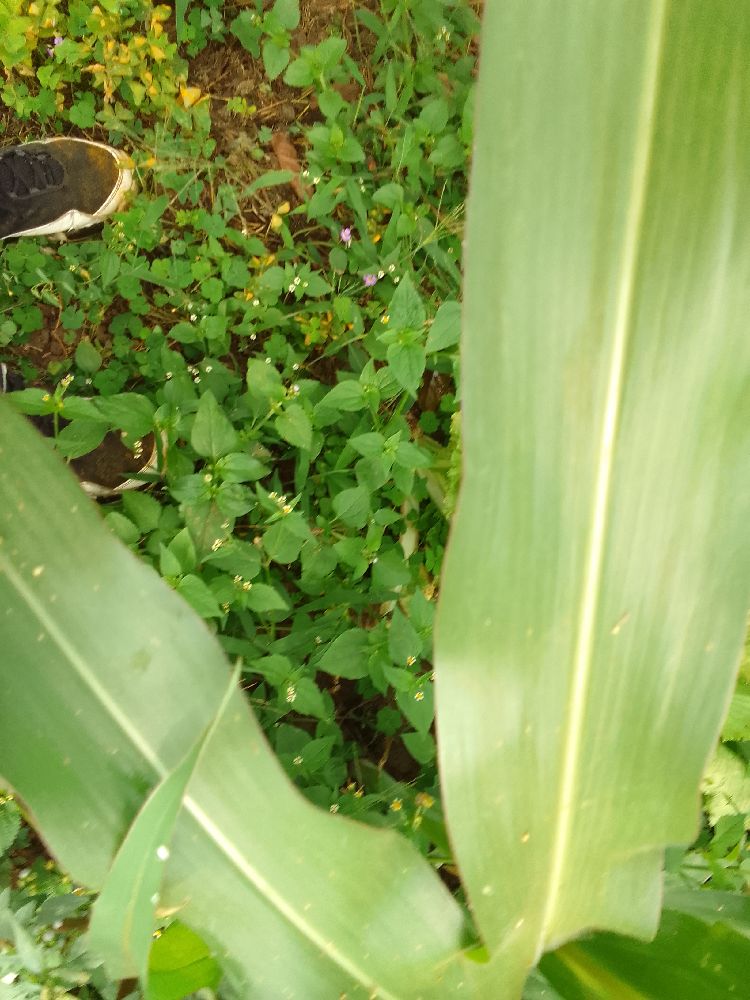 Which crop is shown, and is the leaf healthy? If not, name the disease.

maize, healthy
